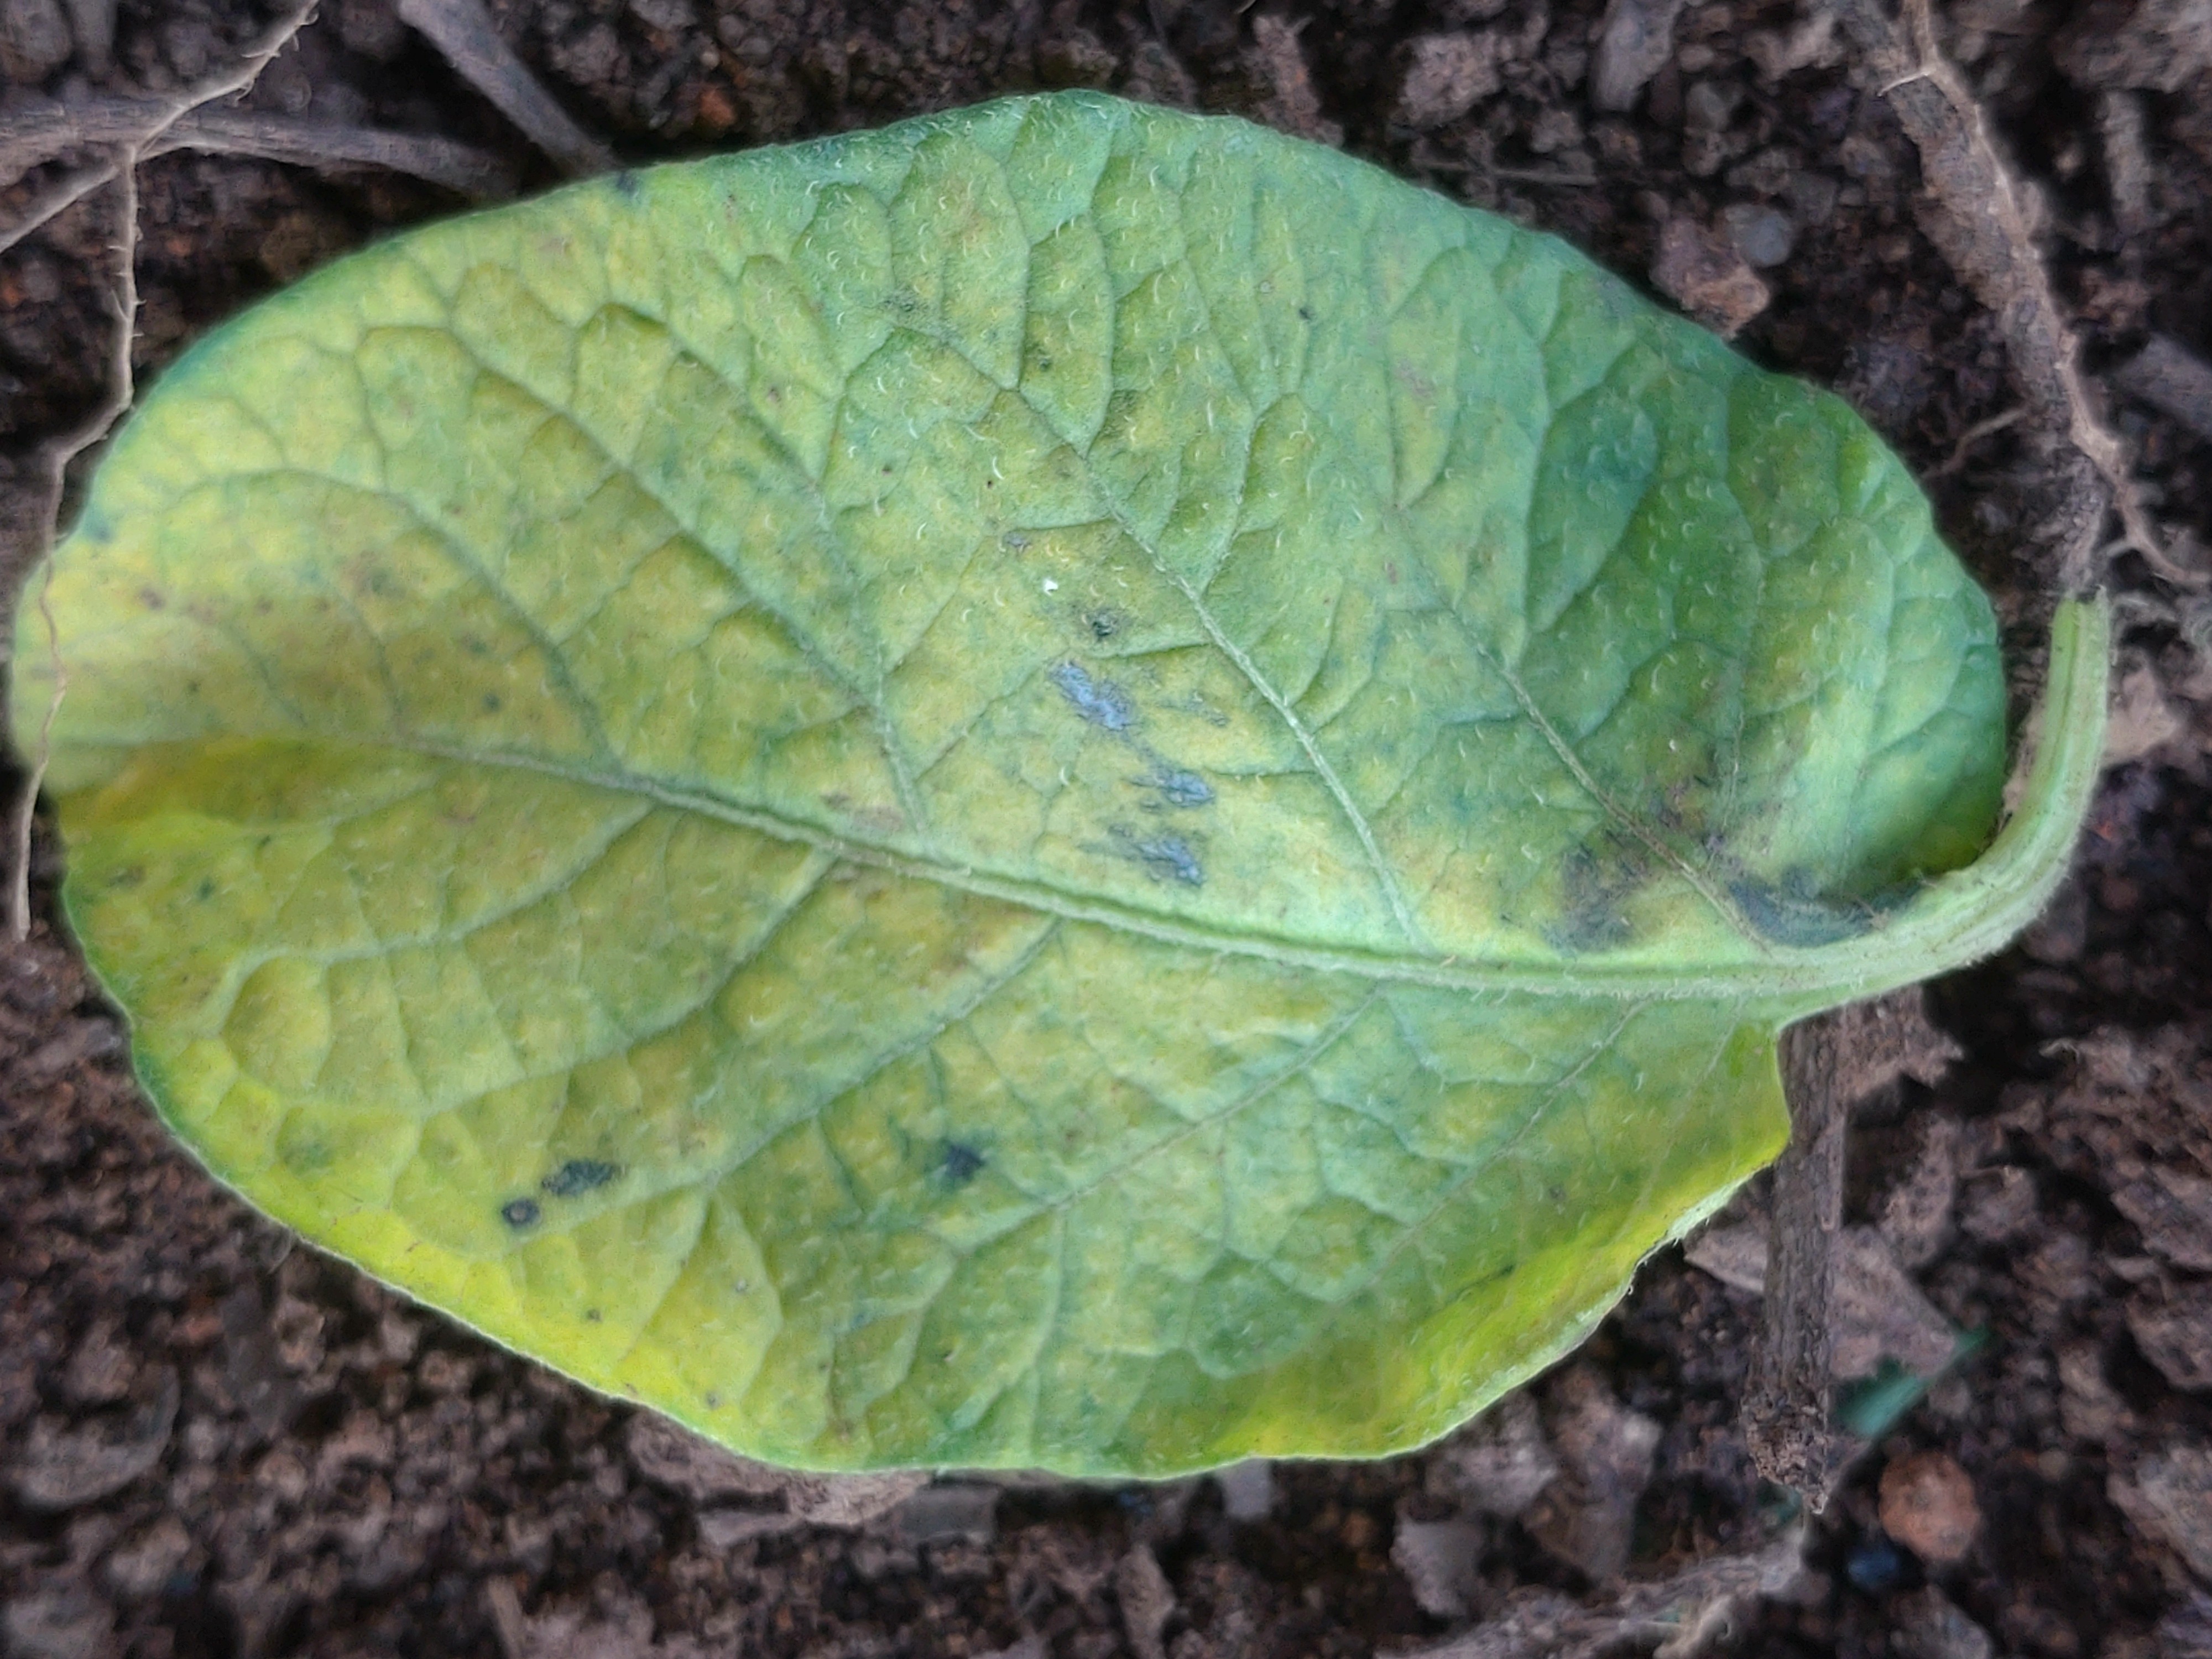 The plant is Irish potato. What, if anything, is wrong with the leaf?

late blight
